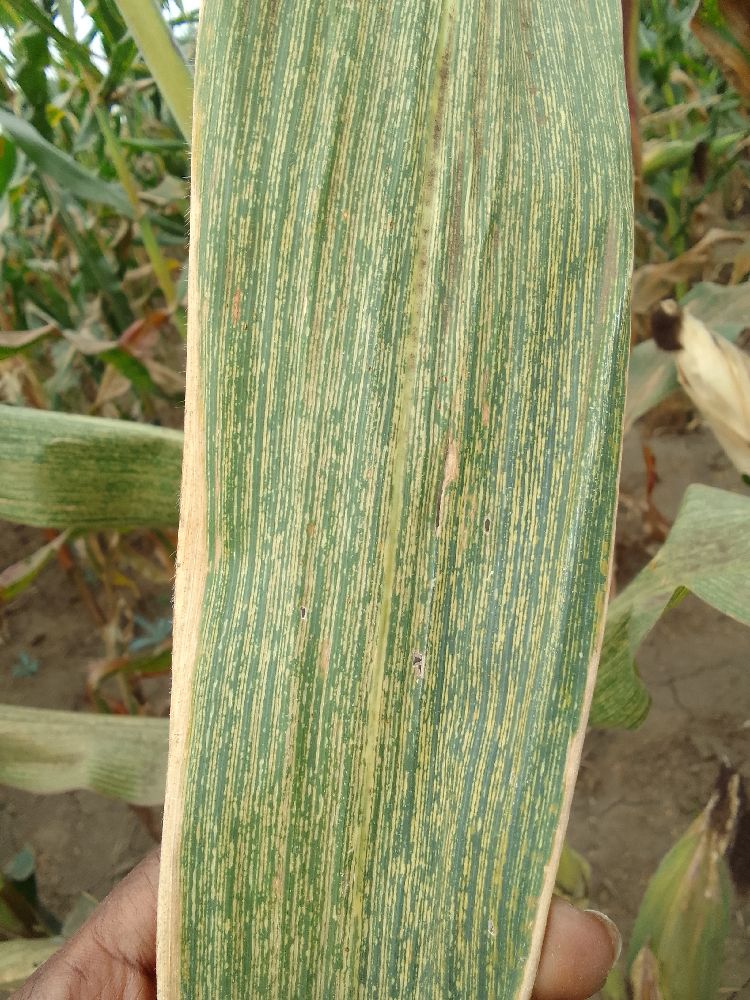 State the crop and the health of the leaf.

maize, maize streak virus
